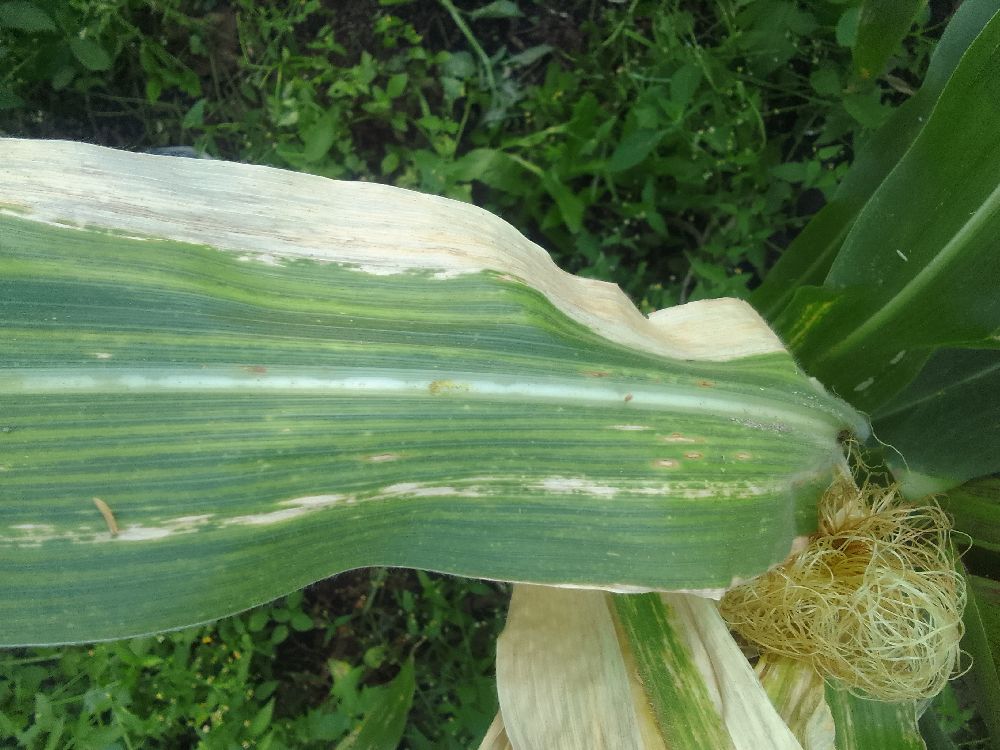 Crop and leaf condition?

maize, maize lethal necrosis
